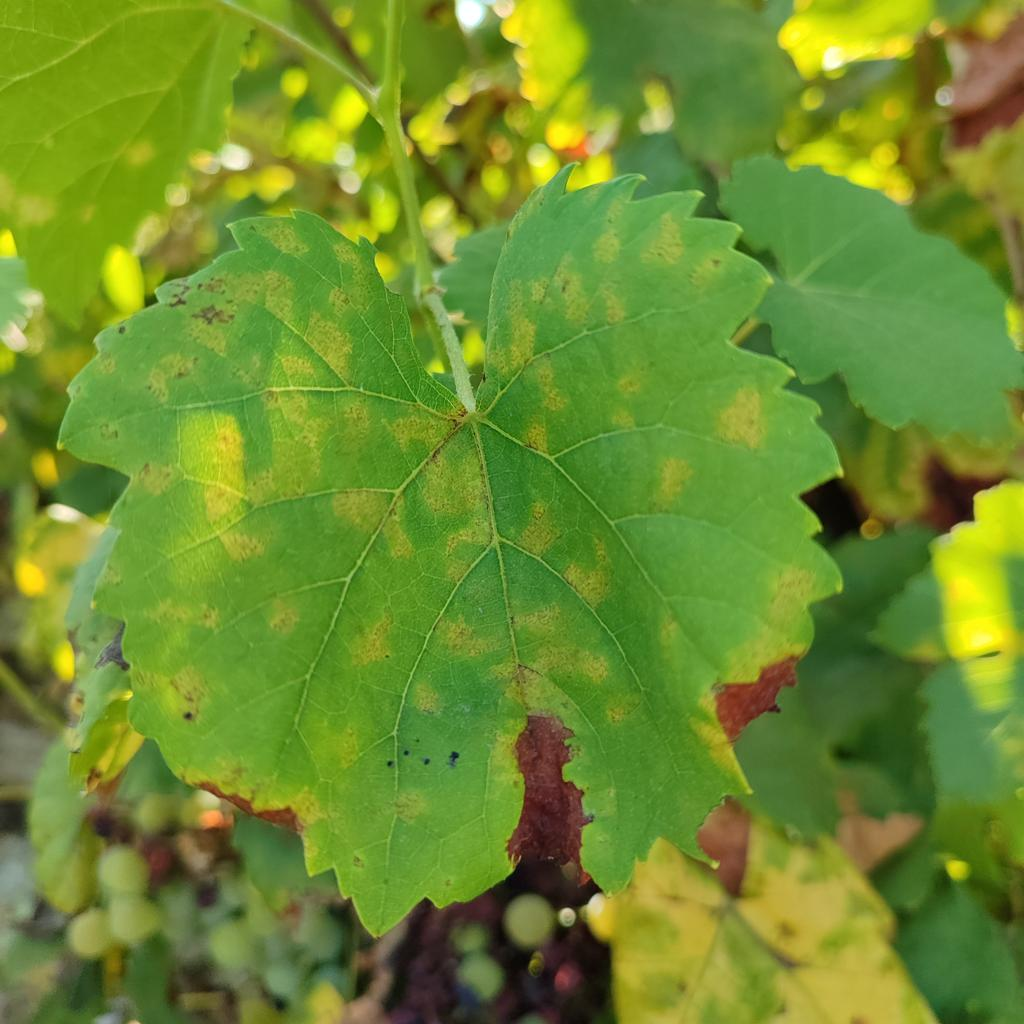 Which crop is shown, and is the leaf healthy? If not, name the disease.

grapevine, downy mildew
